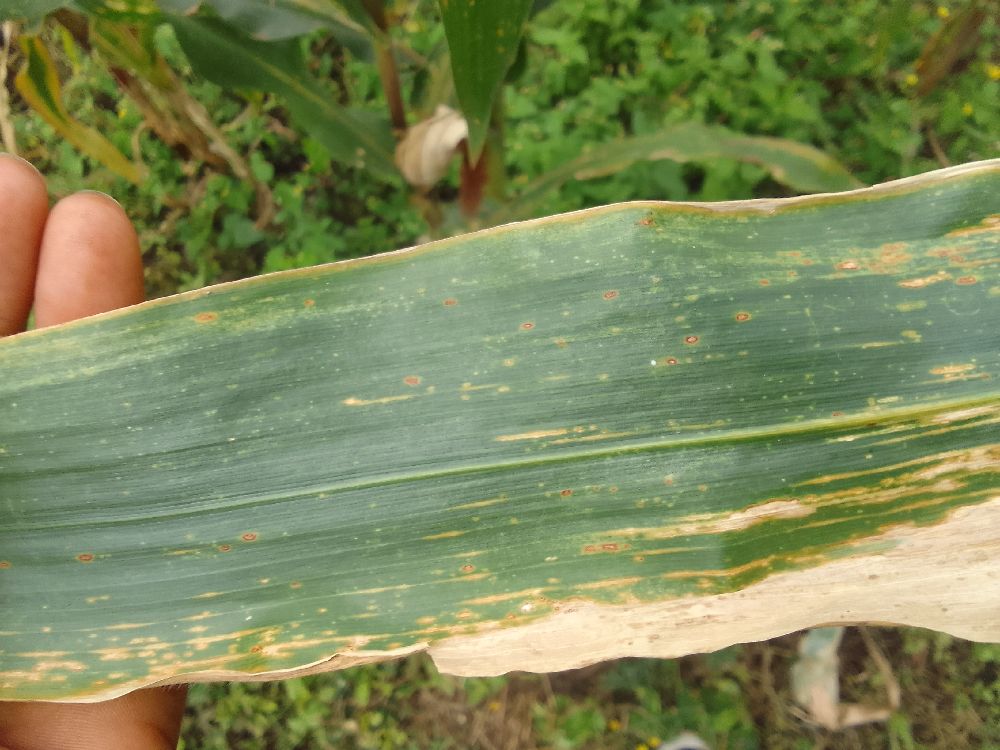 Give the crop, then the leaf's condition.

maize, maize lethal necrosis
